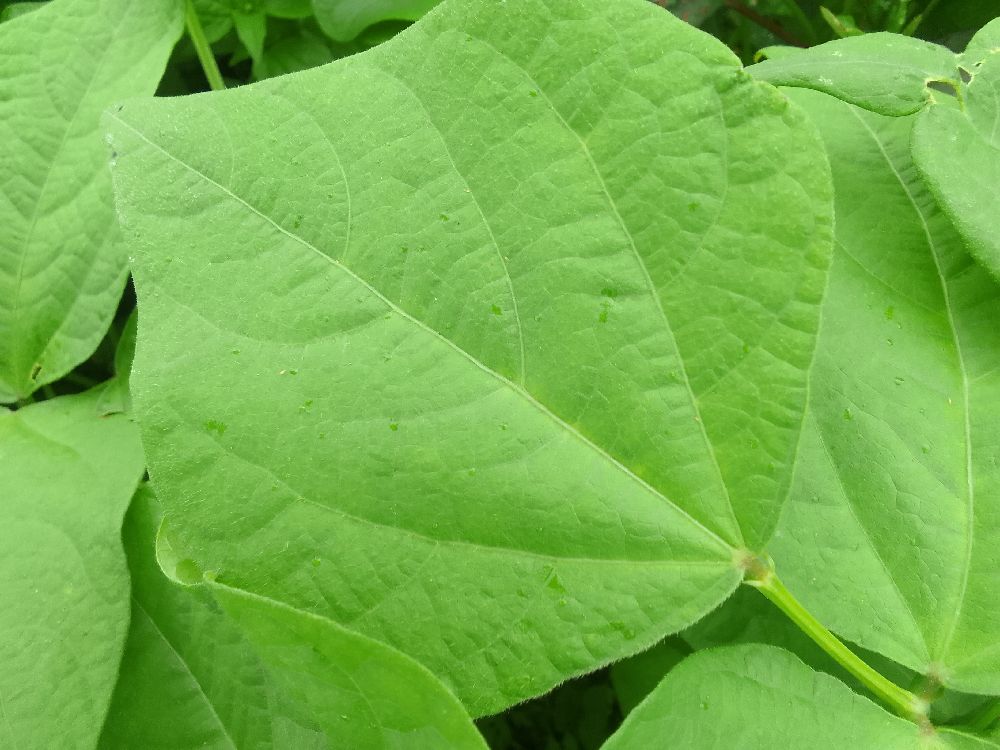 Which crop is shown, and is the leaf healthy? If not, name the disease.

common bean, healthy
